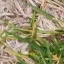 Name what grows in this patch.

grass
